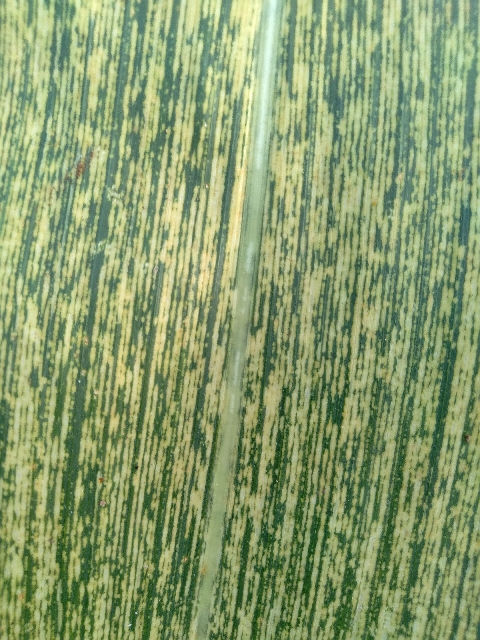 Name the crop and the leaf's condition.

maize, maize streak virus
